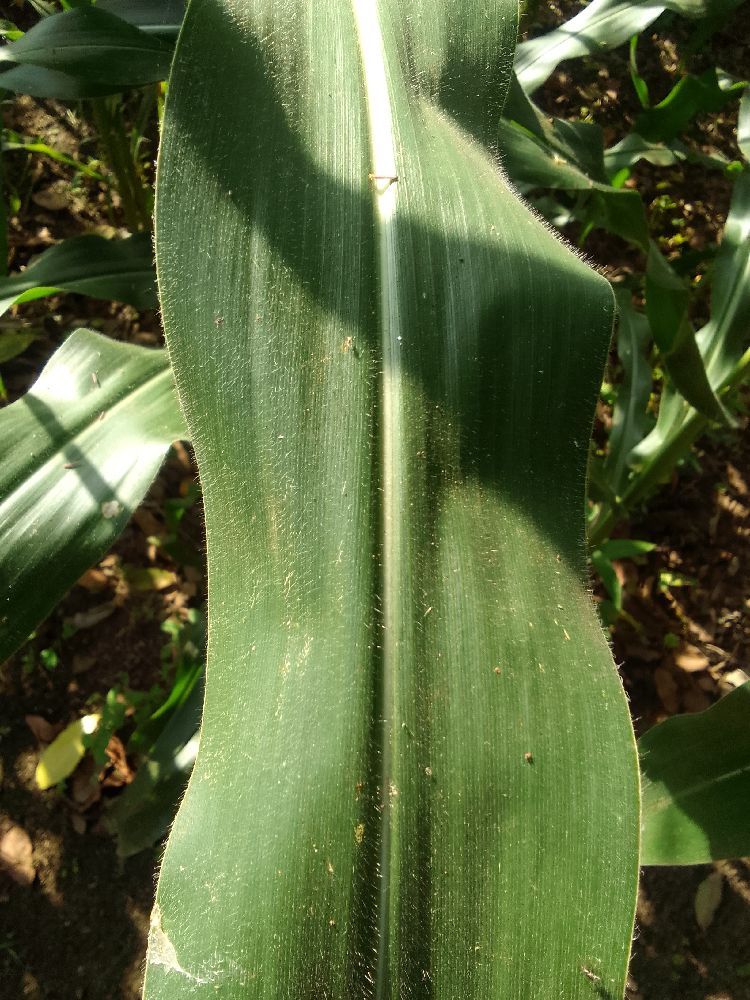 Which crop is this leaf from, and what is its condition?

maize, healthy
